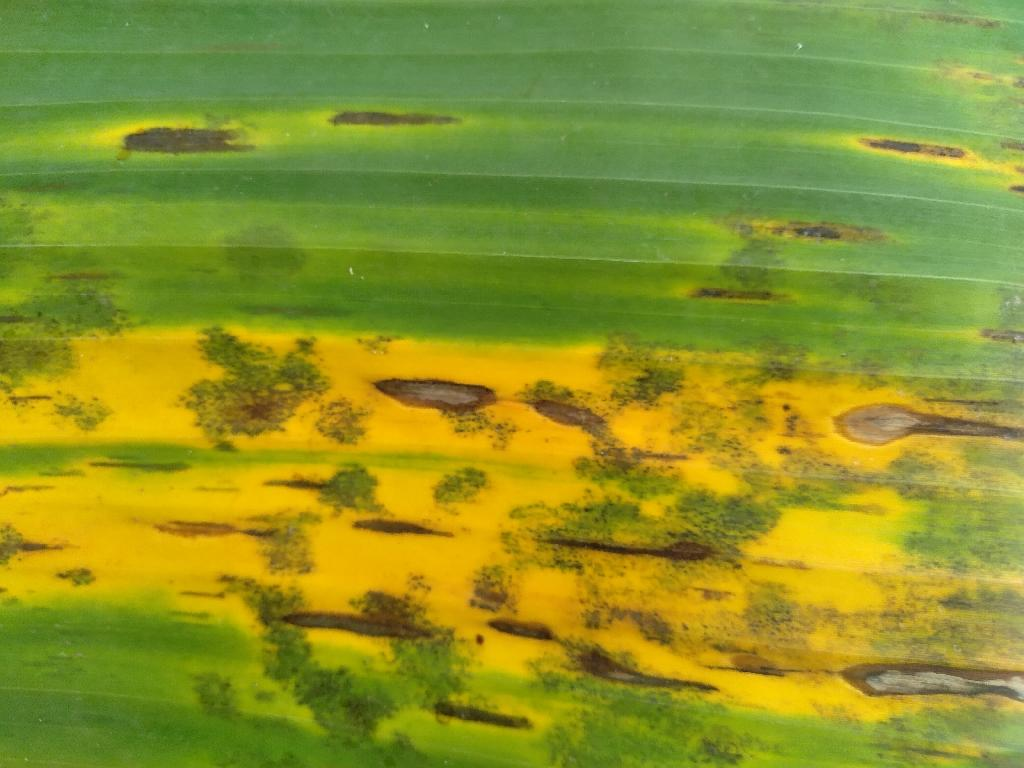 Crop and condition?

banana, black sigatoka
